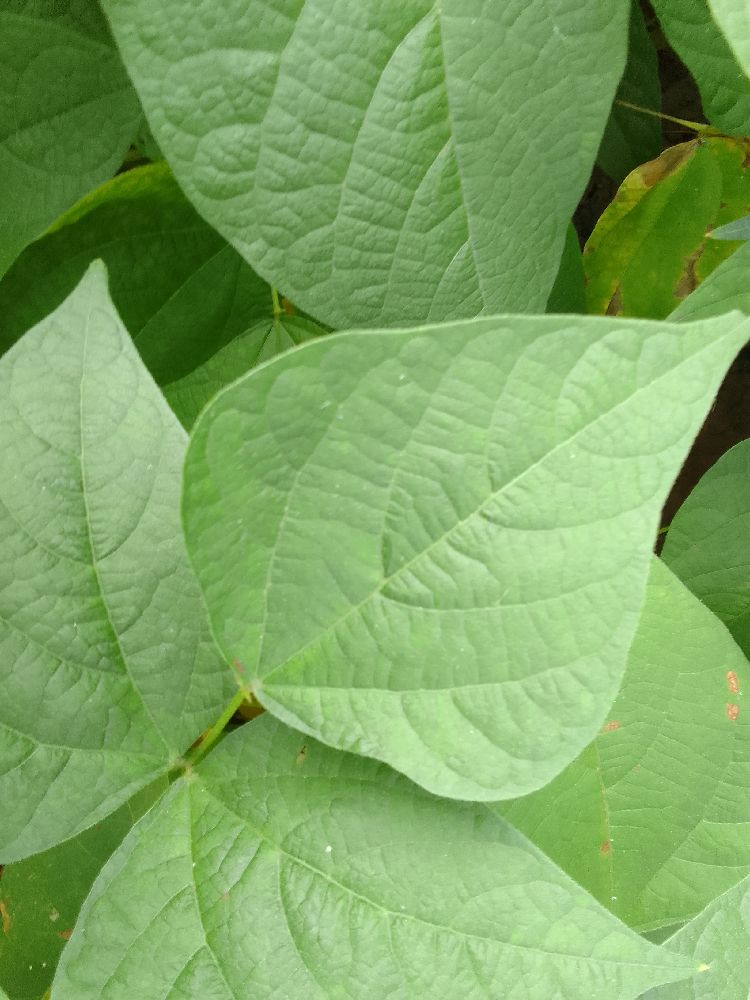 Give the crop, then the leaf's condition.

common bean, healthy
